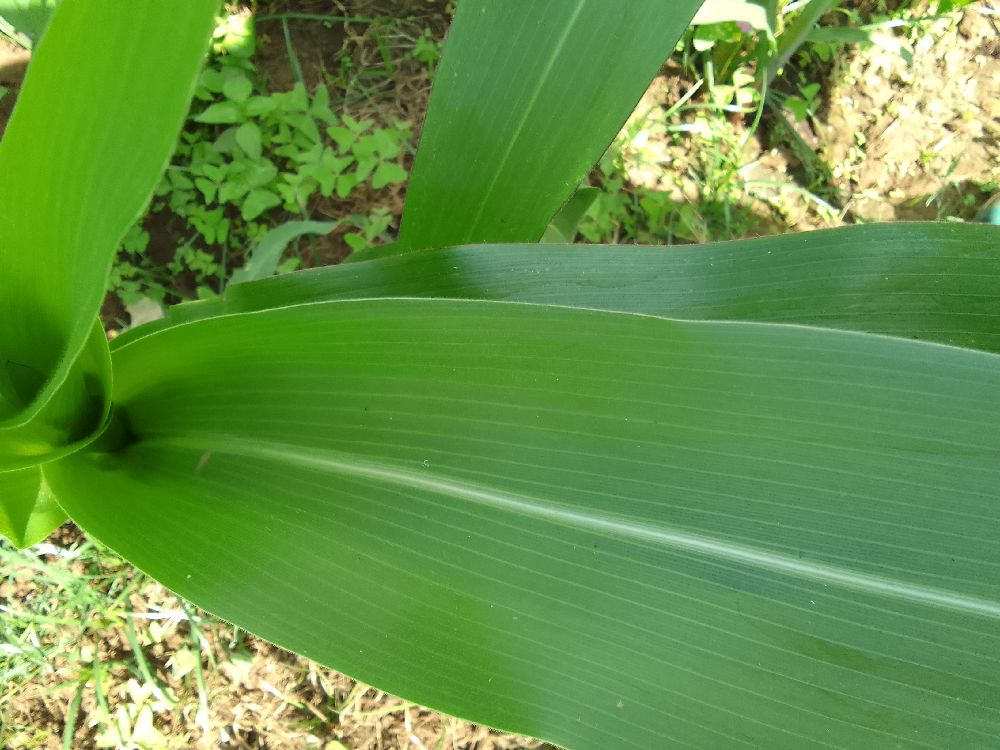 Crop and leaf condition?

maize, healthy
